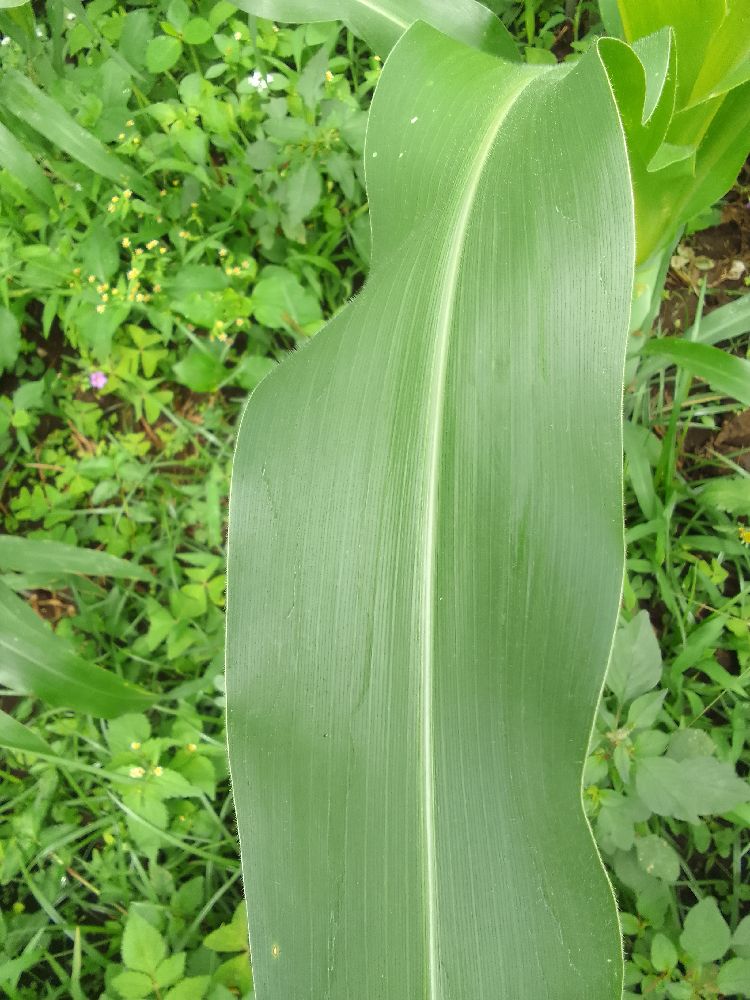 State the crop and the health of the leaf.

maize, healthy
